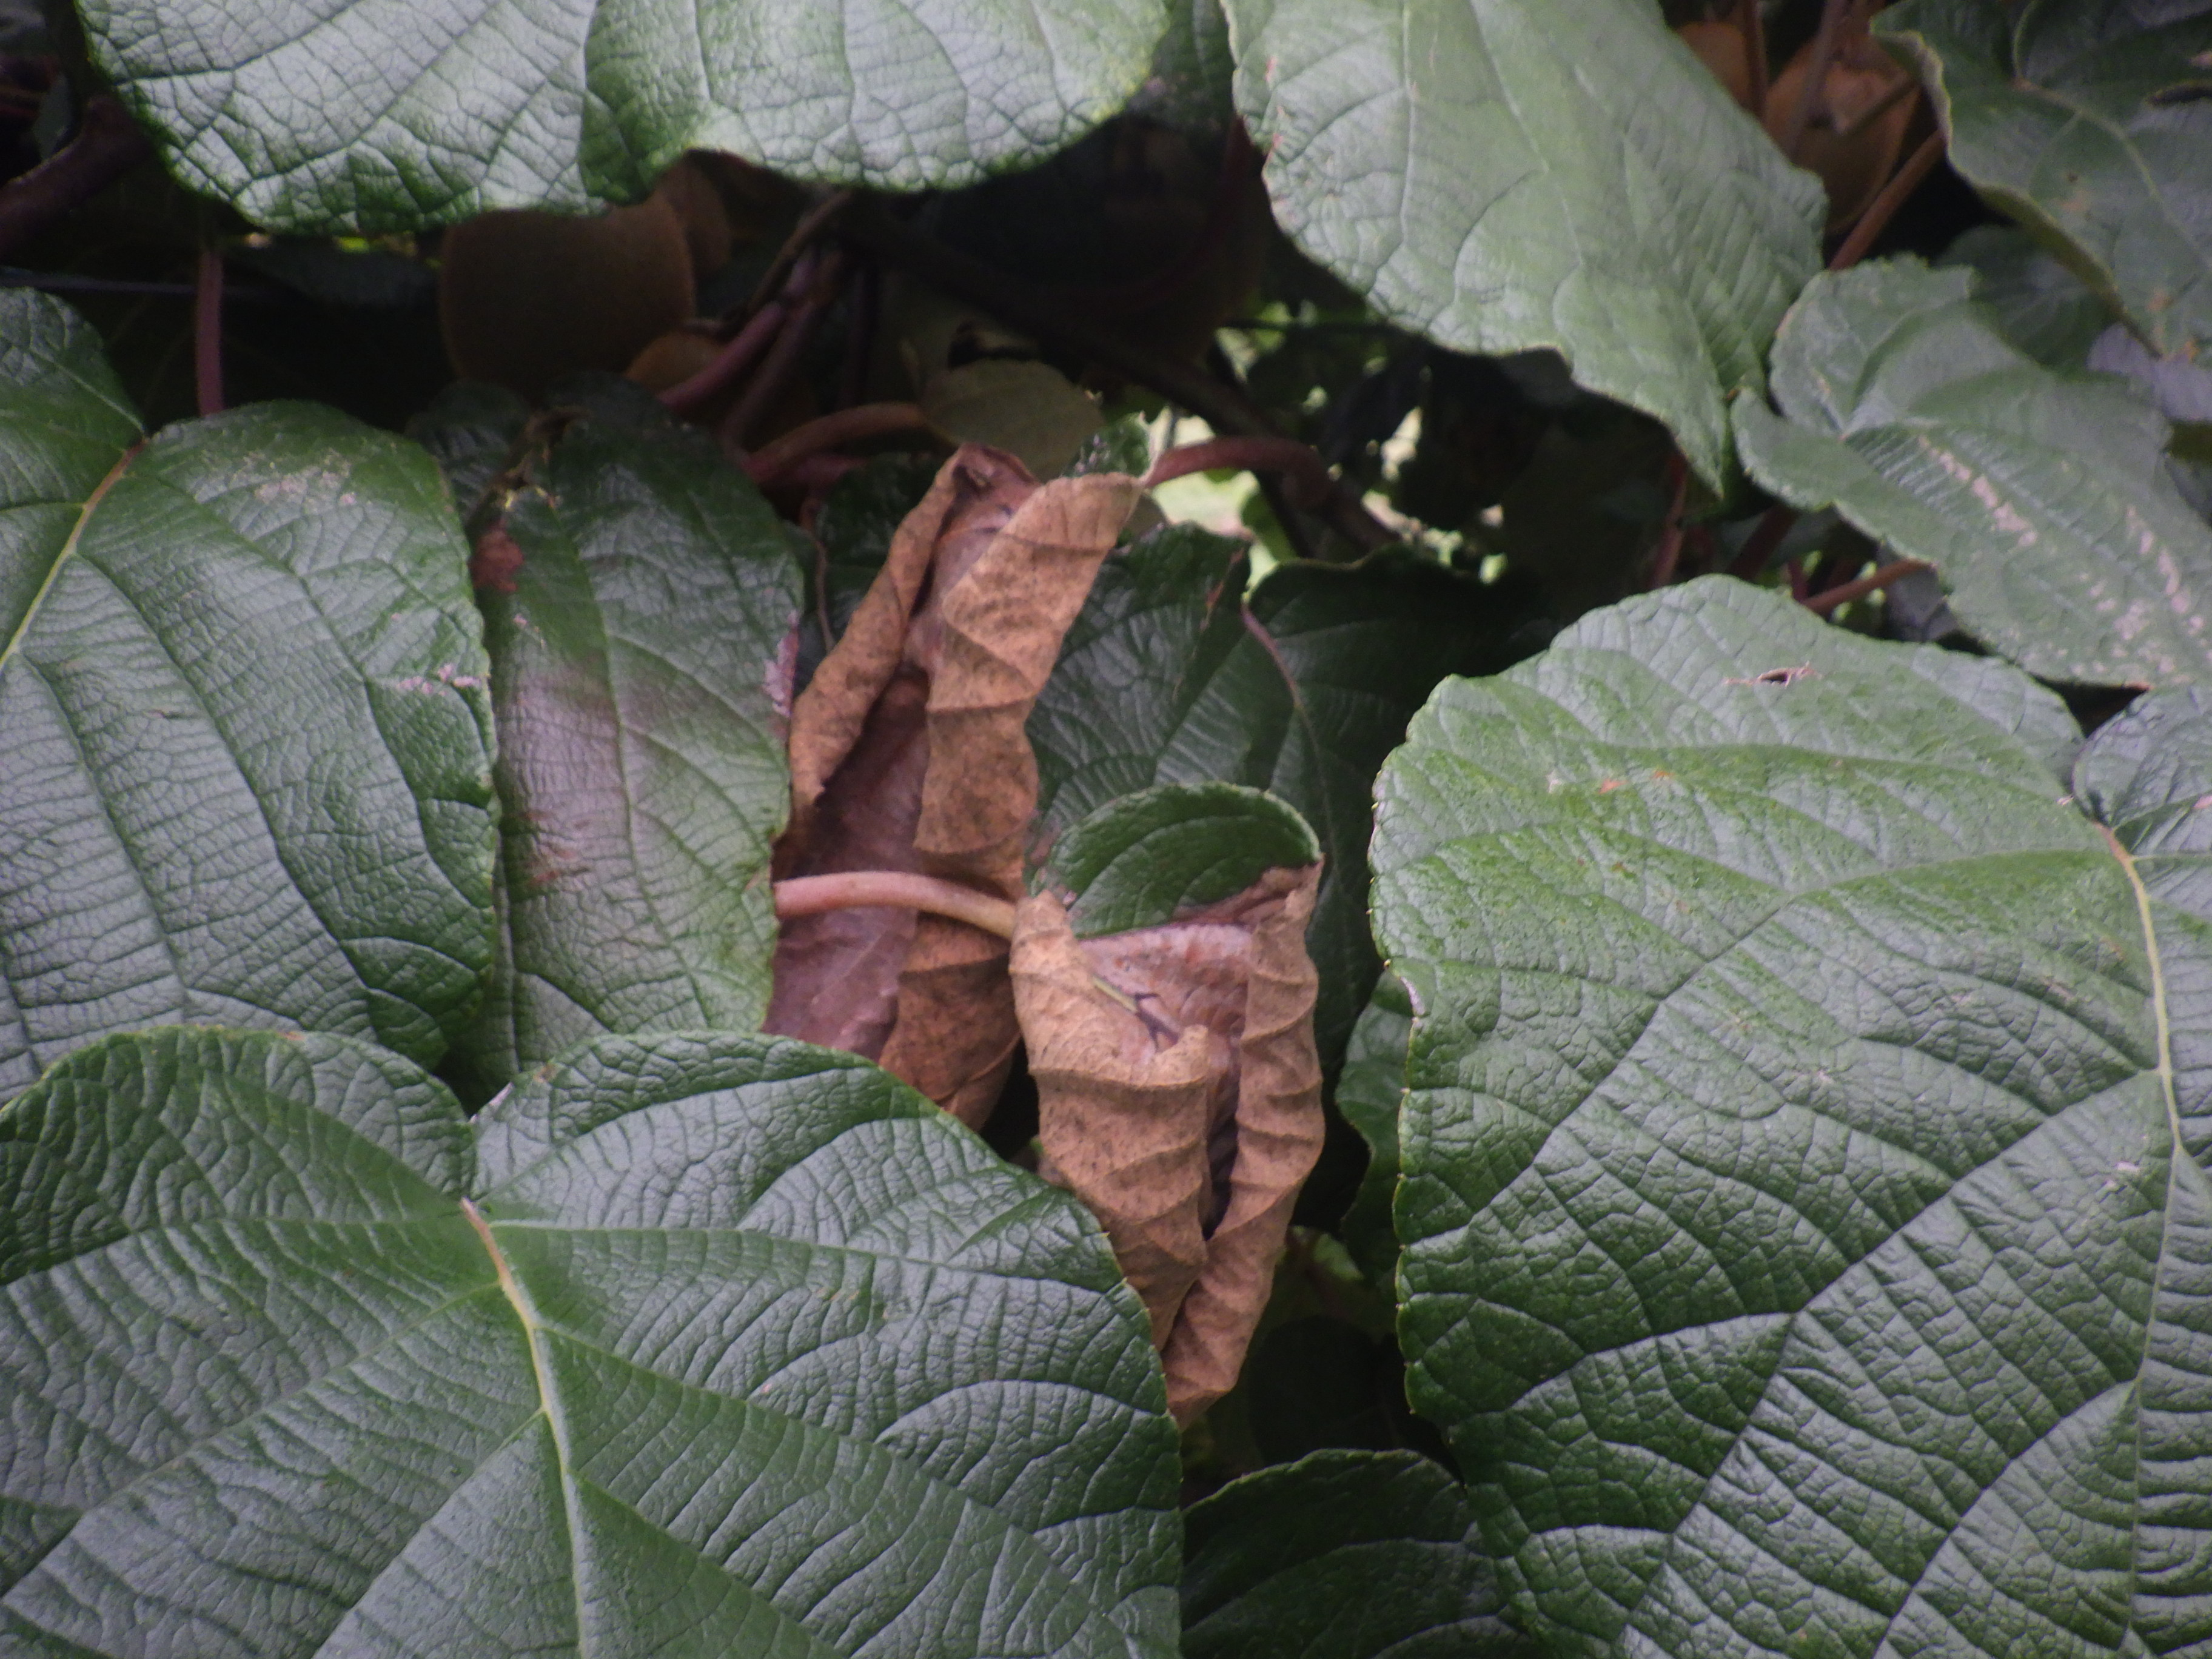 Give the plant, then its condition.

kiwi, chemical damage, heat damage, manganese damage
